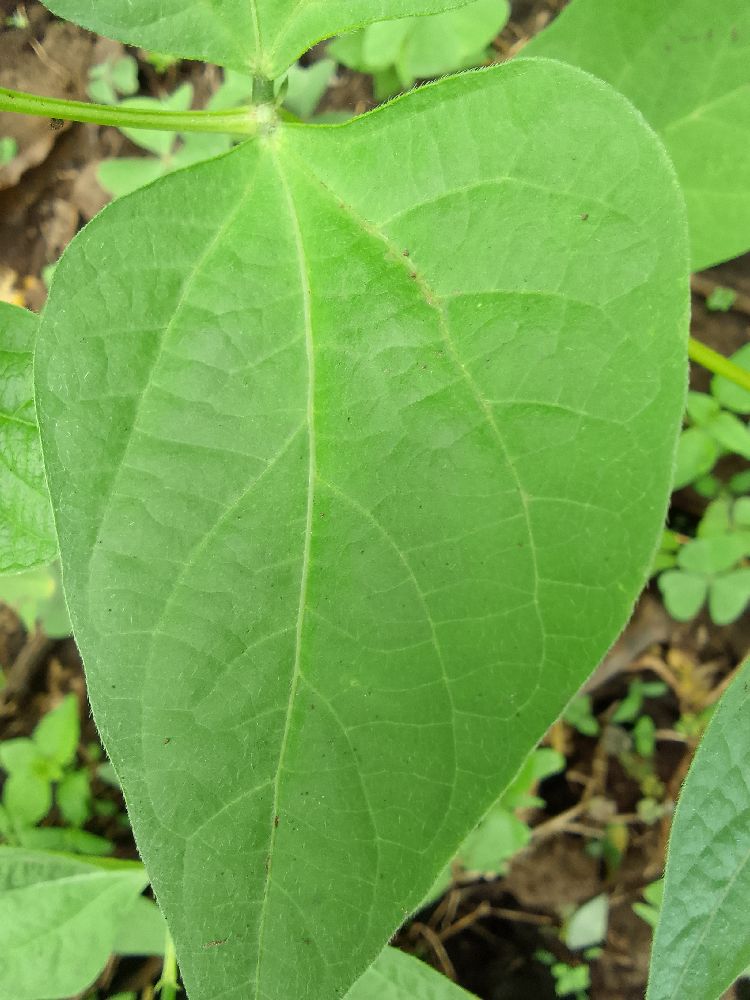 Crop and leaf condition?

common bean, healthy
